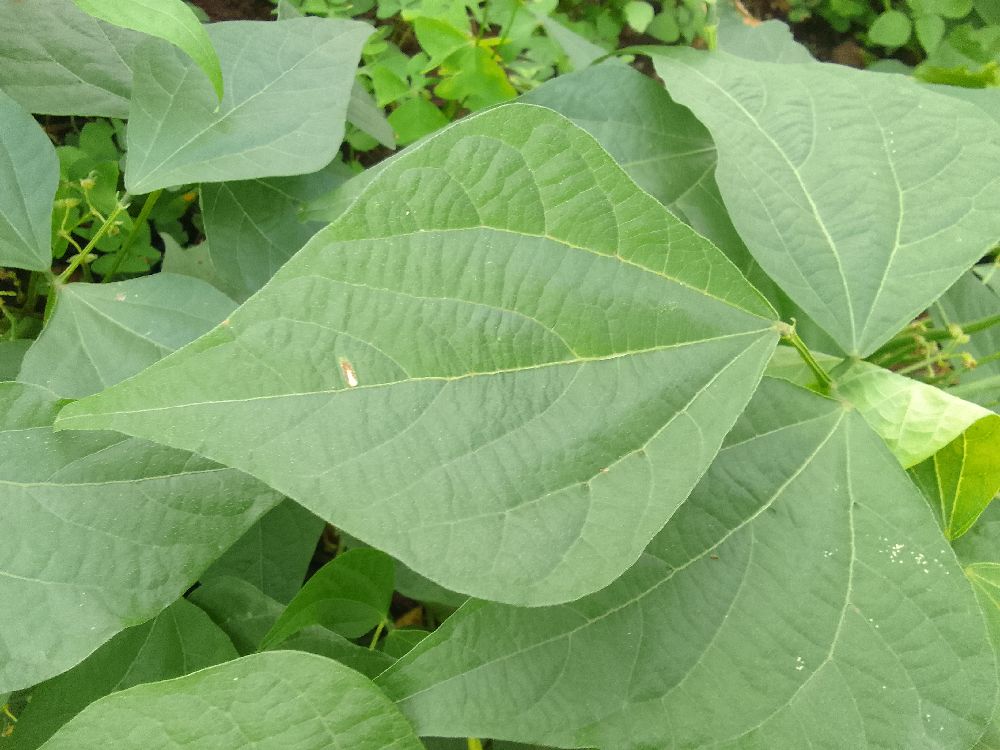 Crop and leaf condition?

common bean, healthy
